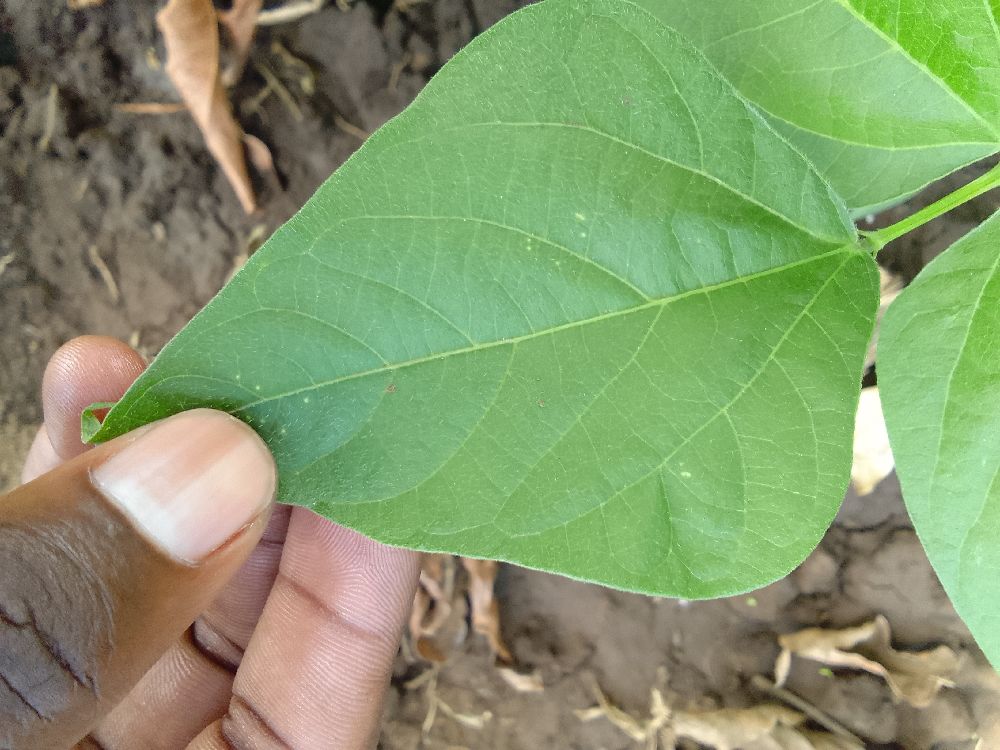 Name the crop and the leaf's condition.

common bean, healthy
